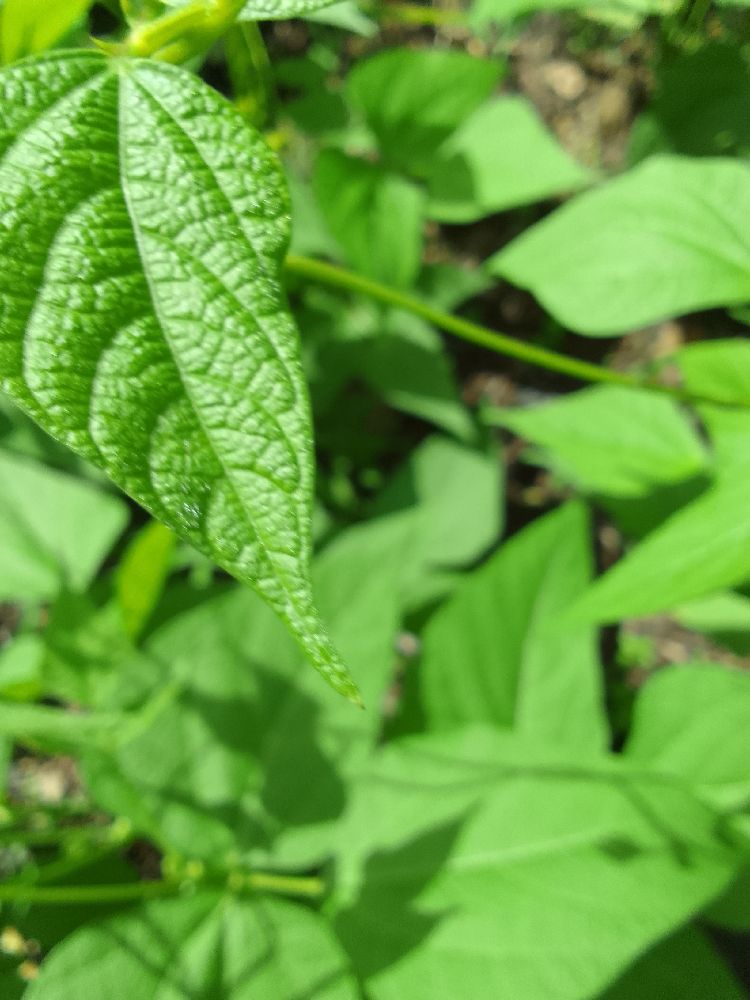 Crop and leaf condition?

common bean, healthy
